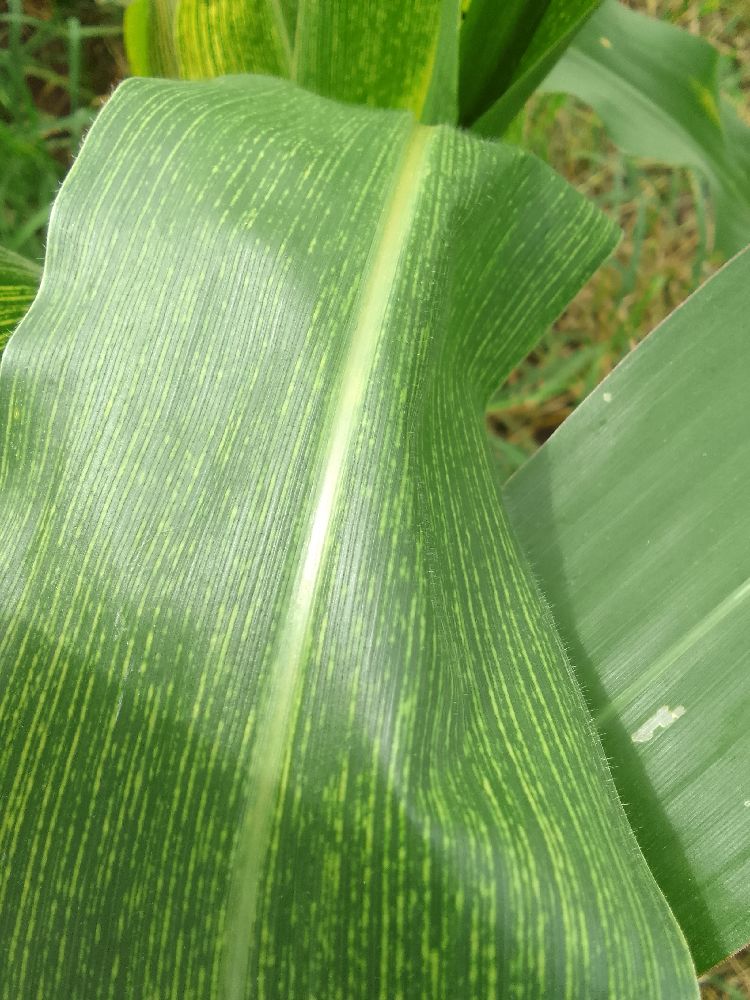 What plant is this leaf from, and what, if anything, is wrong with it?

maize, maize streak virus
